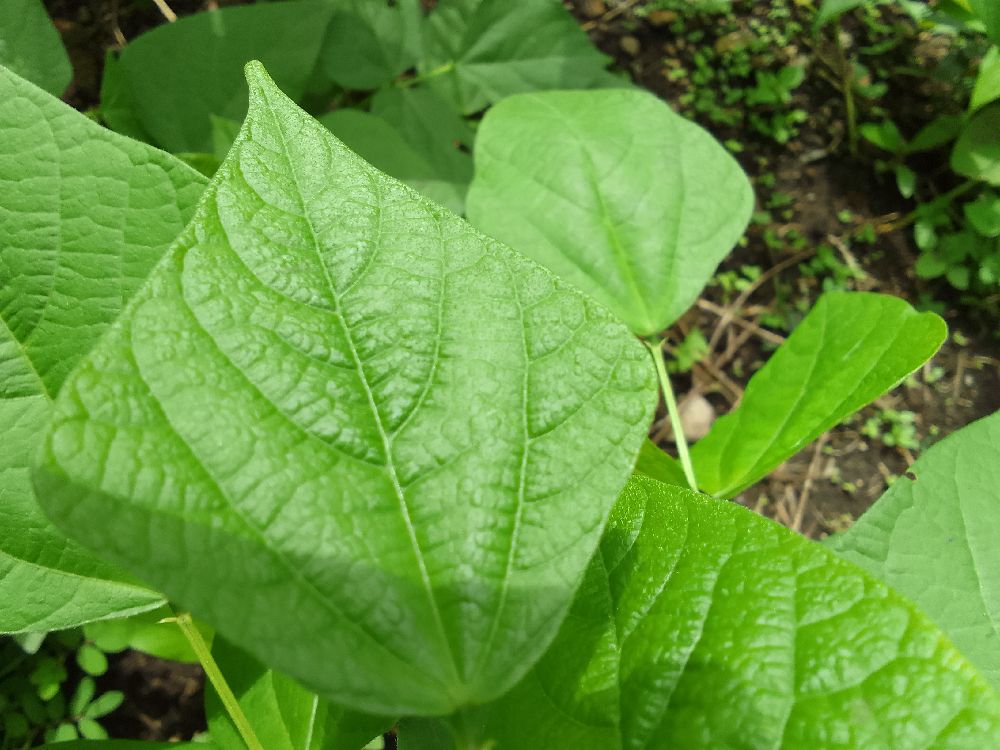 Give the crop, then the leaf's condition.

common bean, healthy
